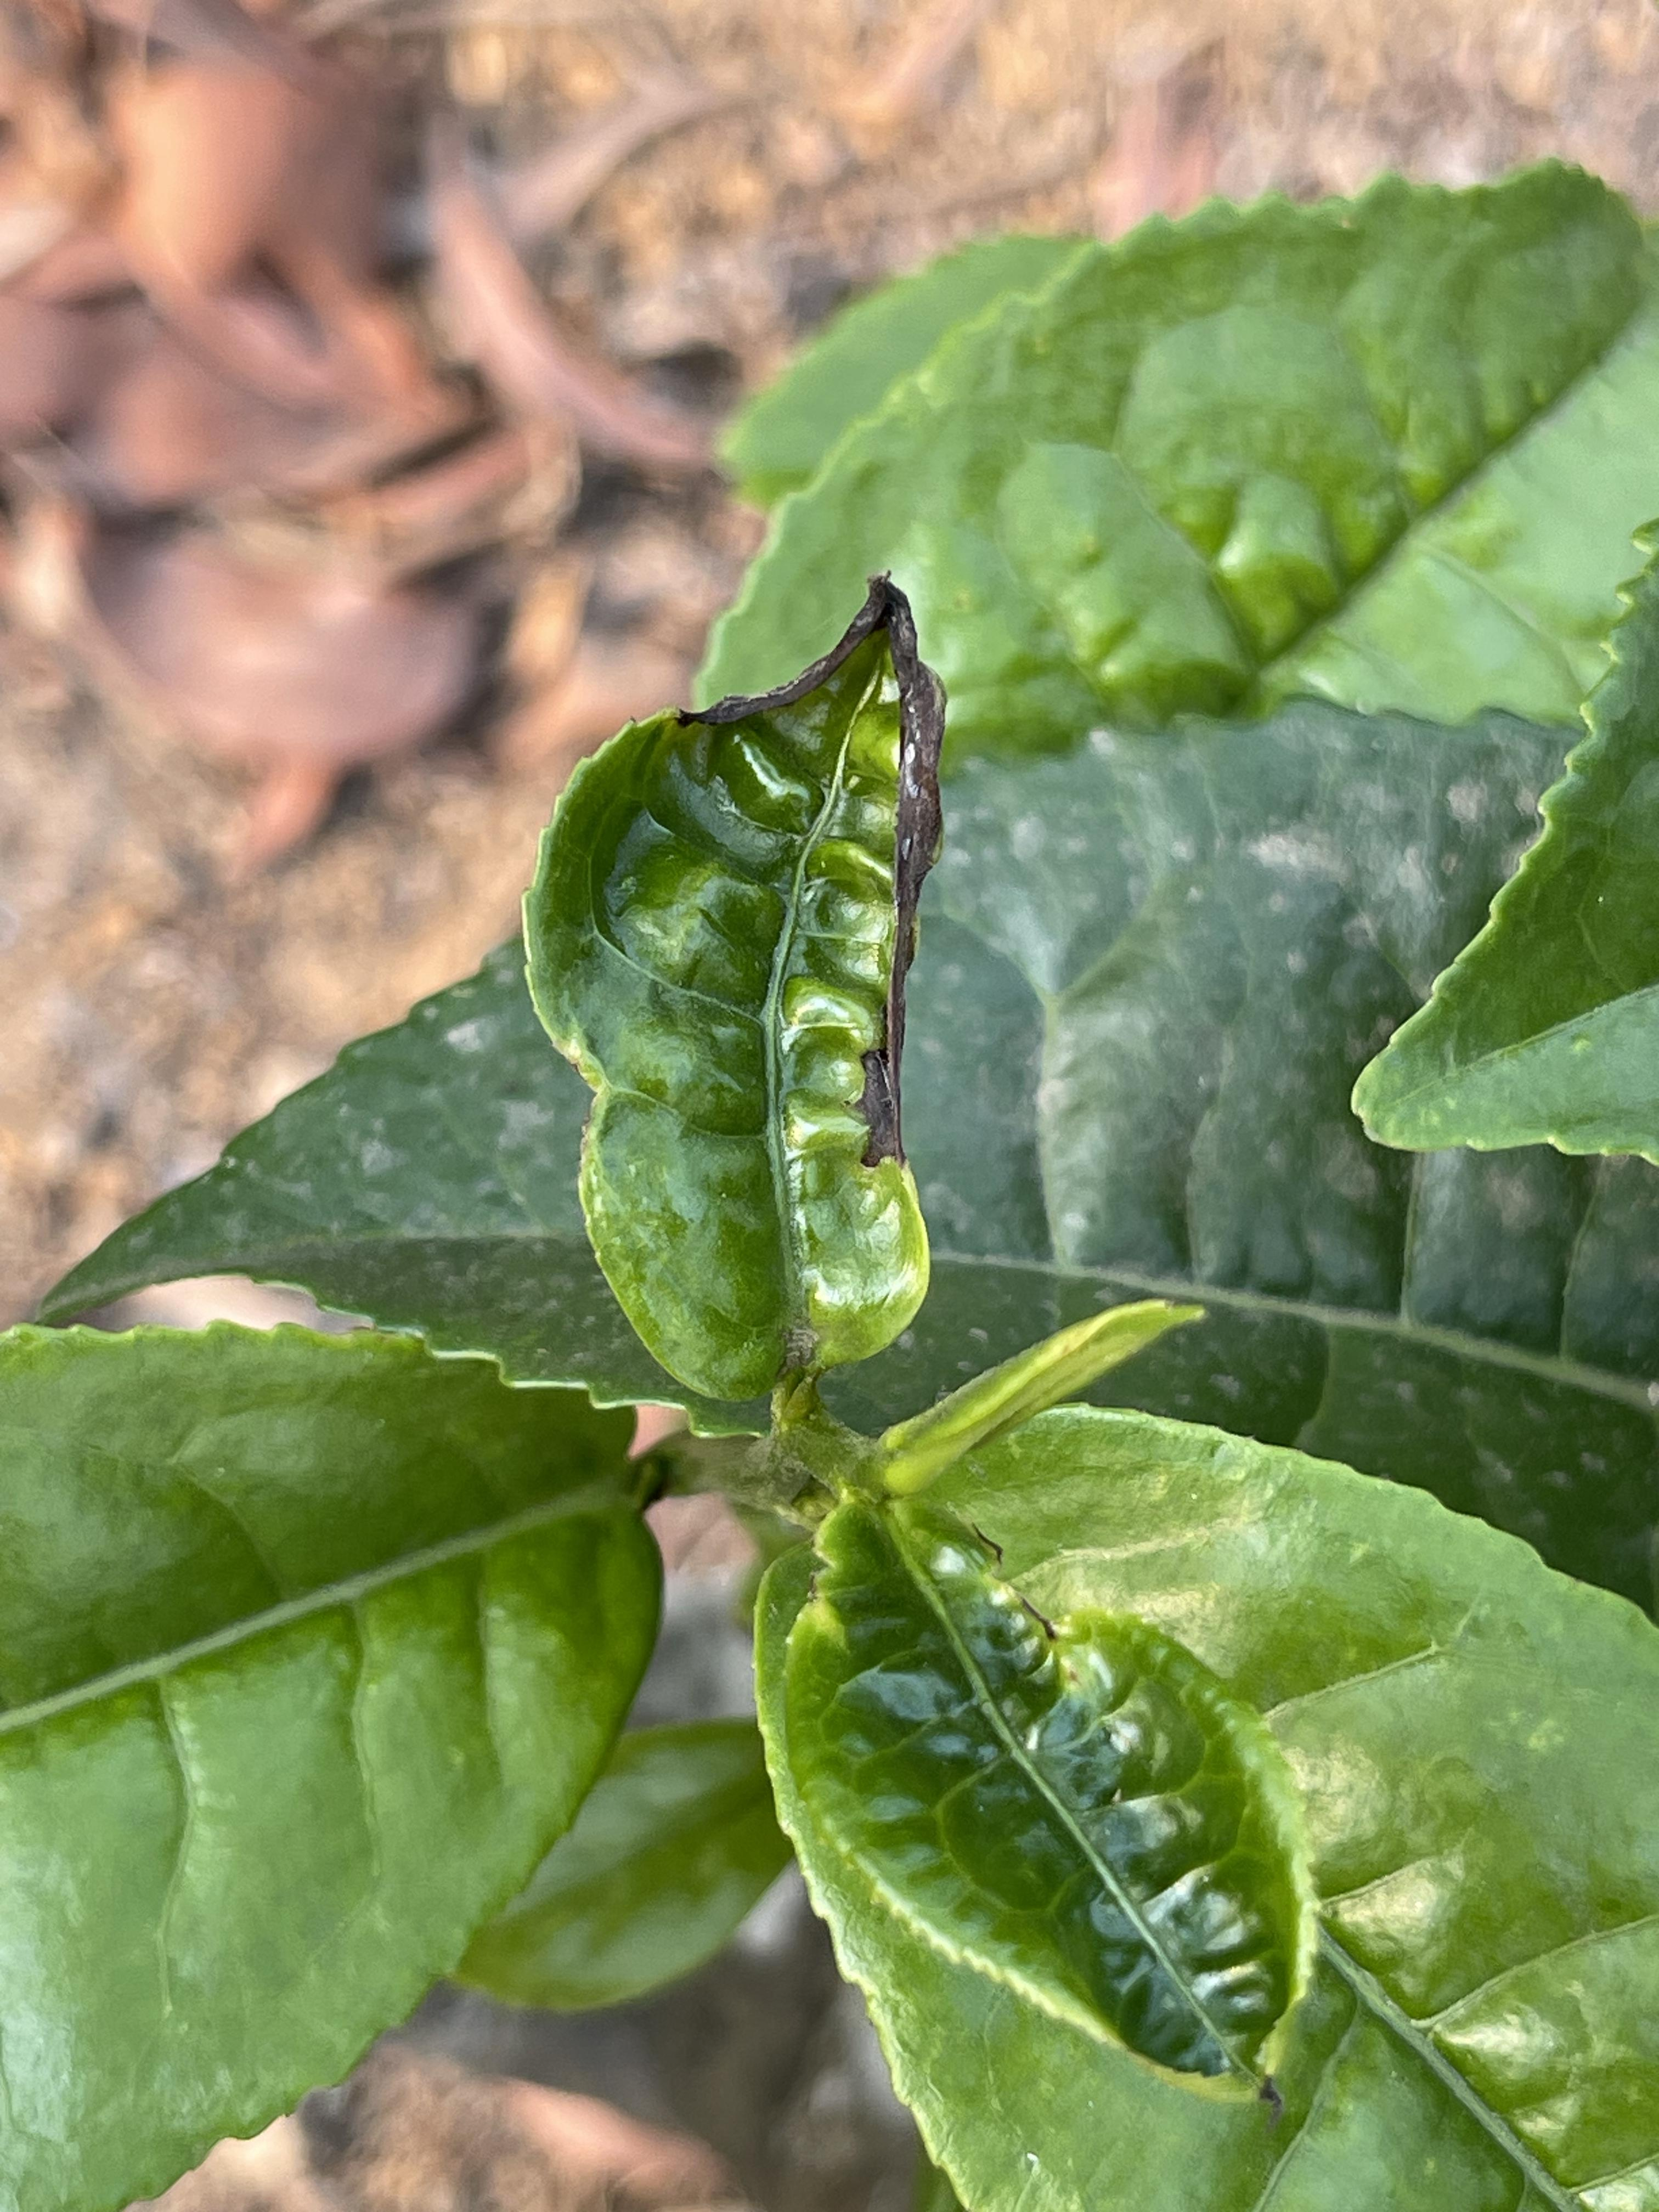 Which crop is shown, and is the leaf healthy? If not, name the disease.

tea, helopeltis
